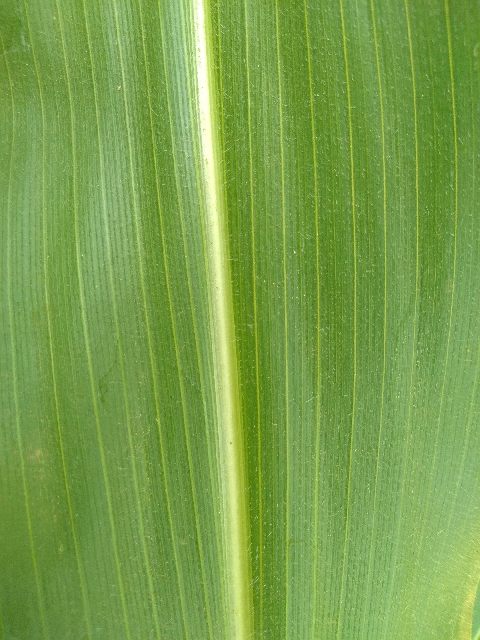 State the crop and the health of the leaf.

maize, healthy
